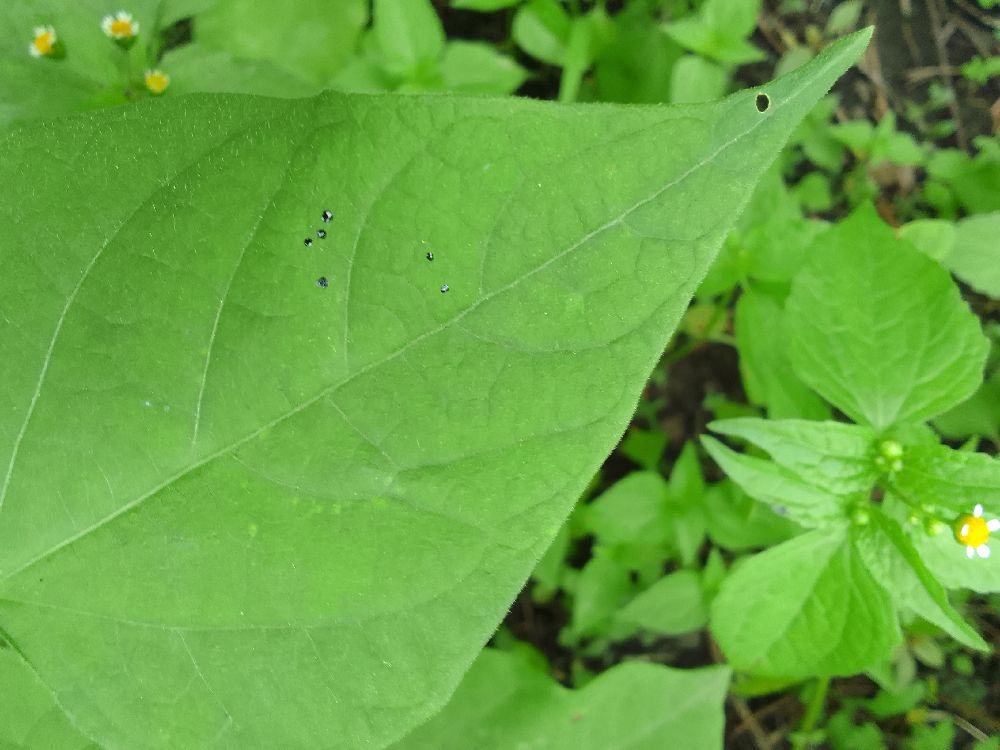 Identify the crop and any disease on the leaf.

common bean, healthy
